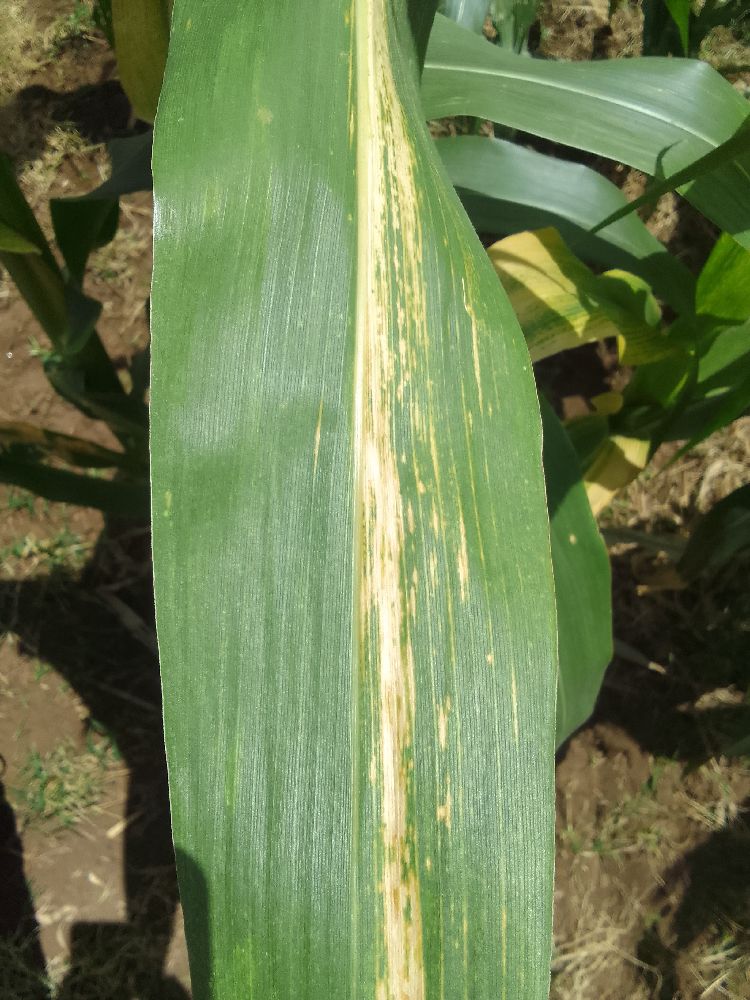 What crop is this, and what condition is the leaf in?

maize, maize lethal necrosis
